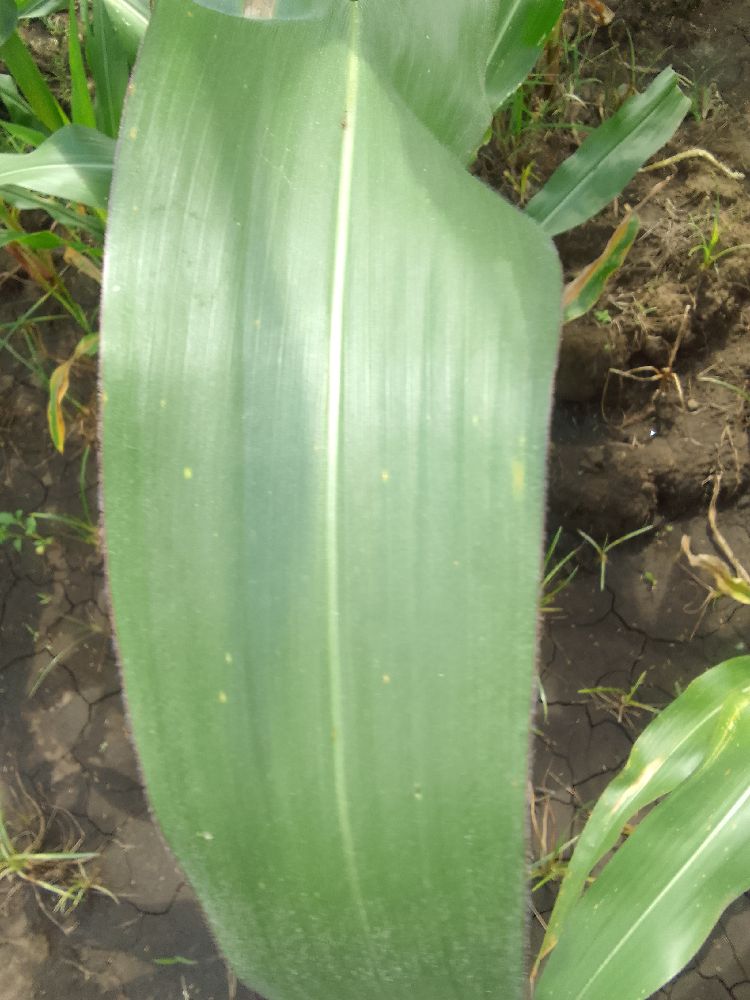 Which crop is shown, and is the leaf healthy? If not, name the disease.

maize, healthy
